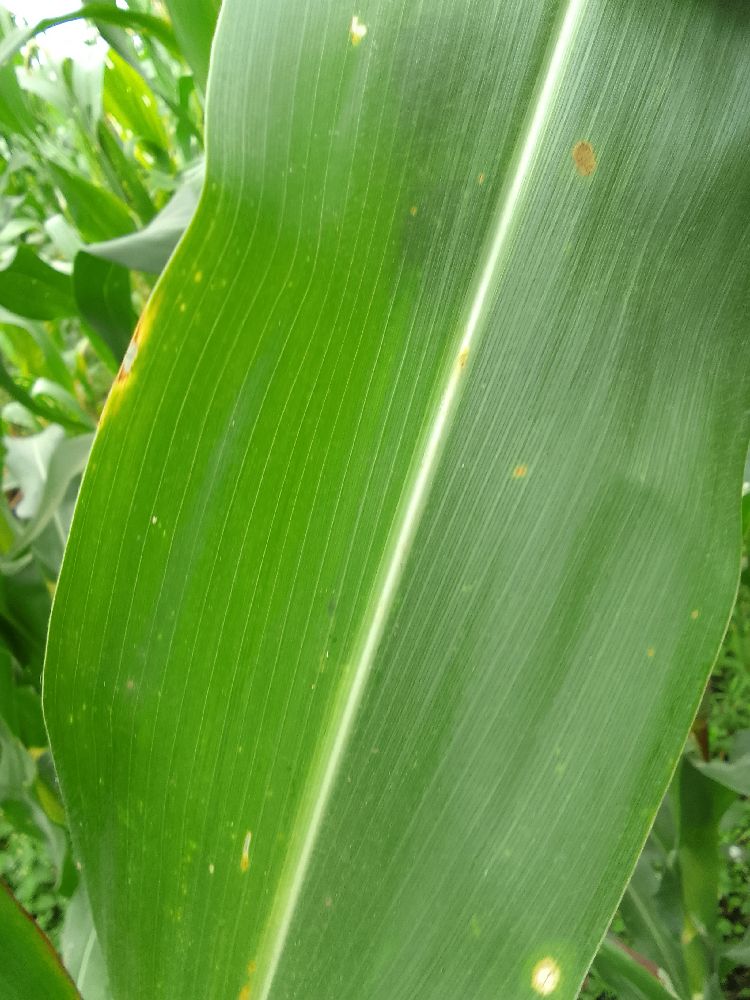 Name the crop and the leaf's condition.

maize, healthy
